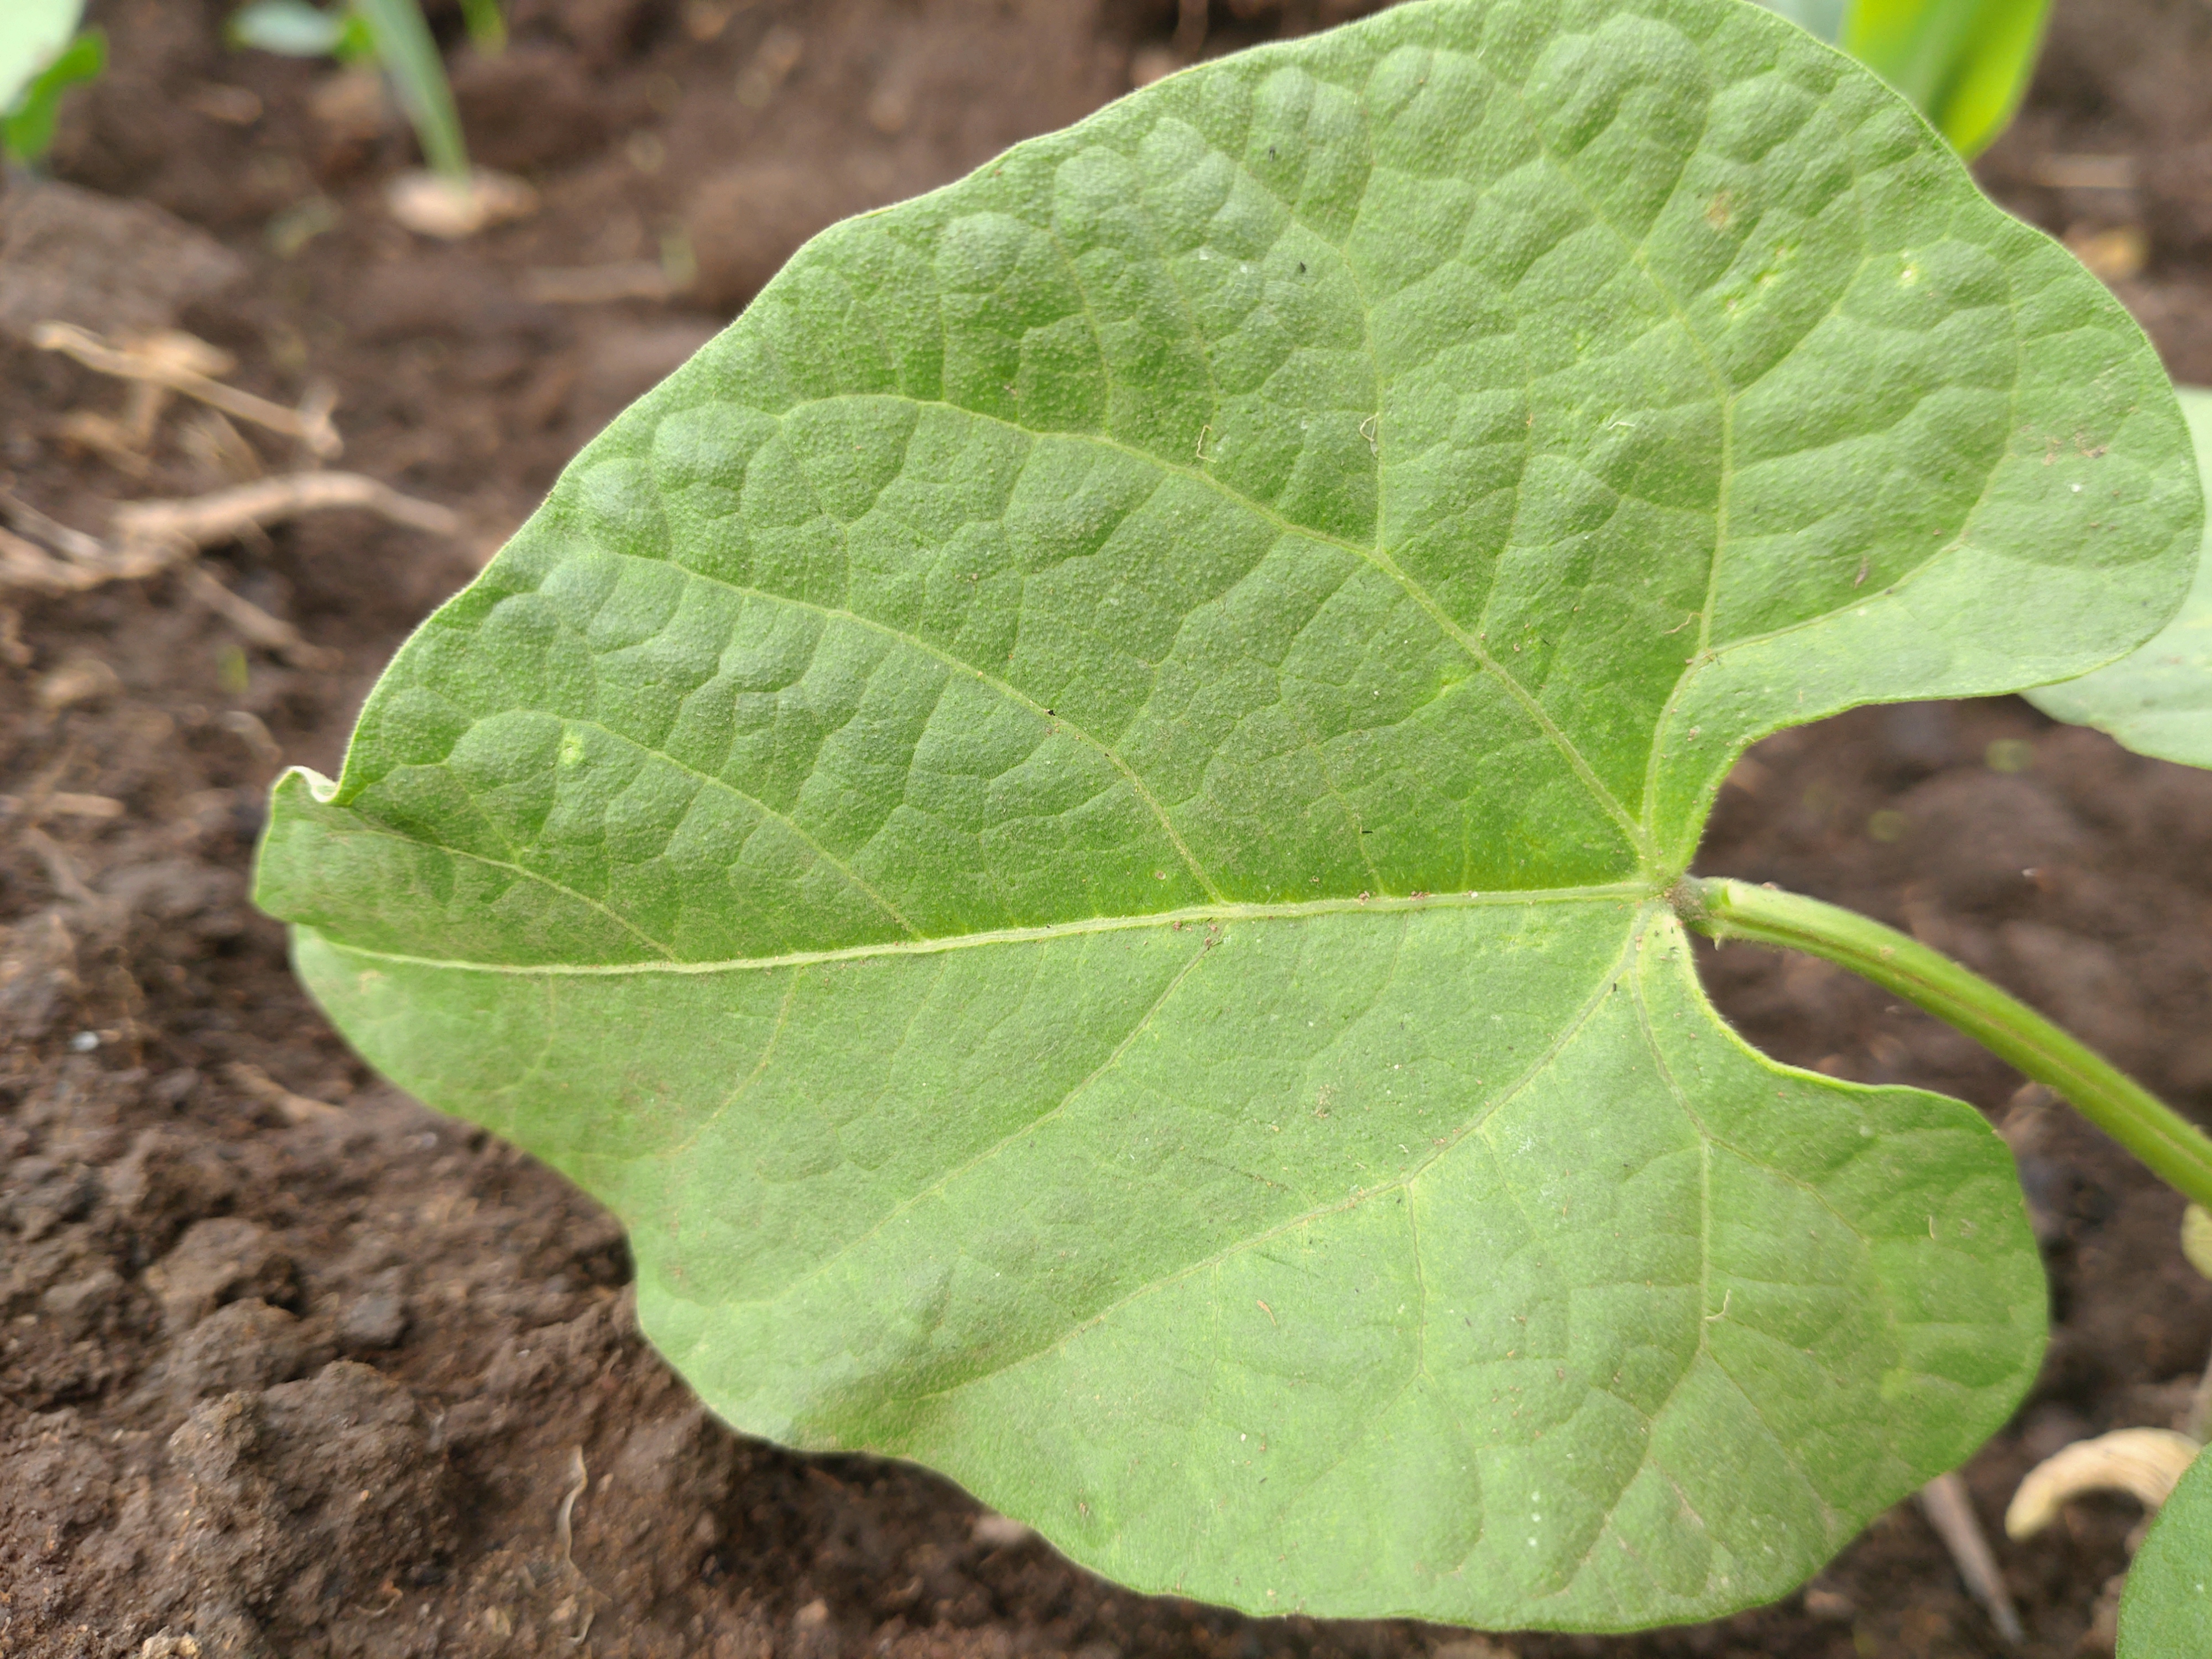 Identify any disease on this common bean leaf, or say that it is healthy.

healthy
